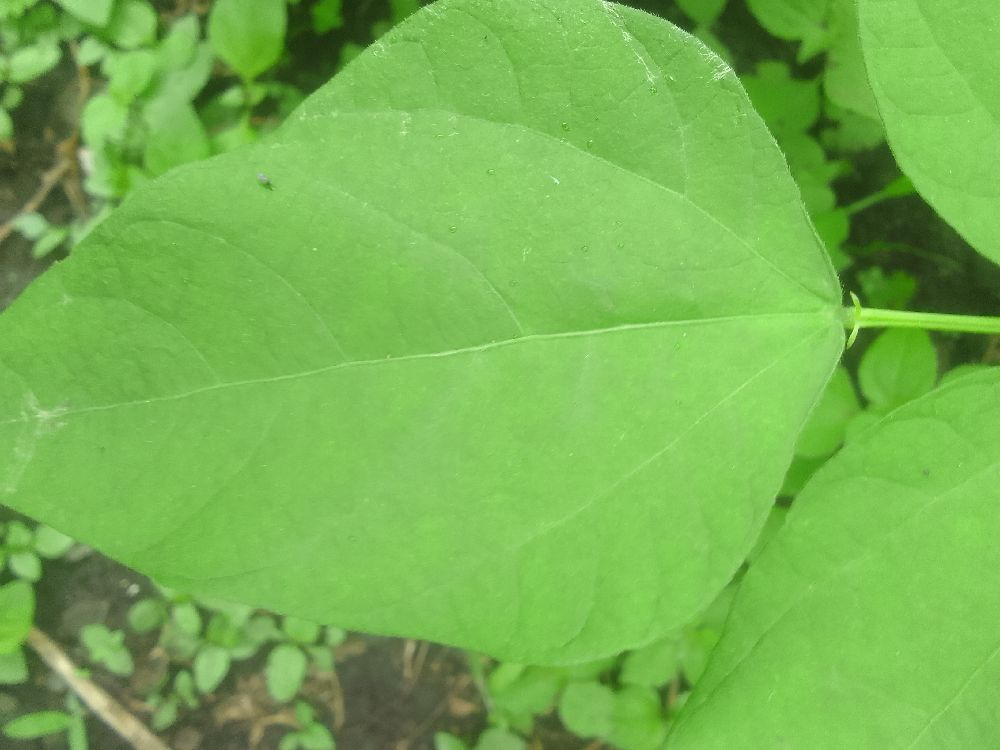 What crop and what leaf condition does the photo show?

common bean, healthy
